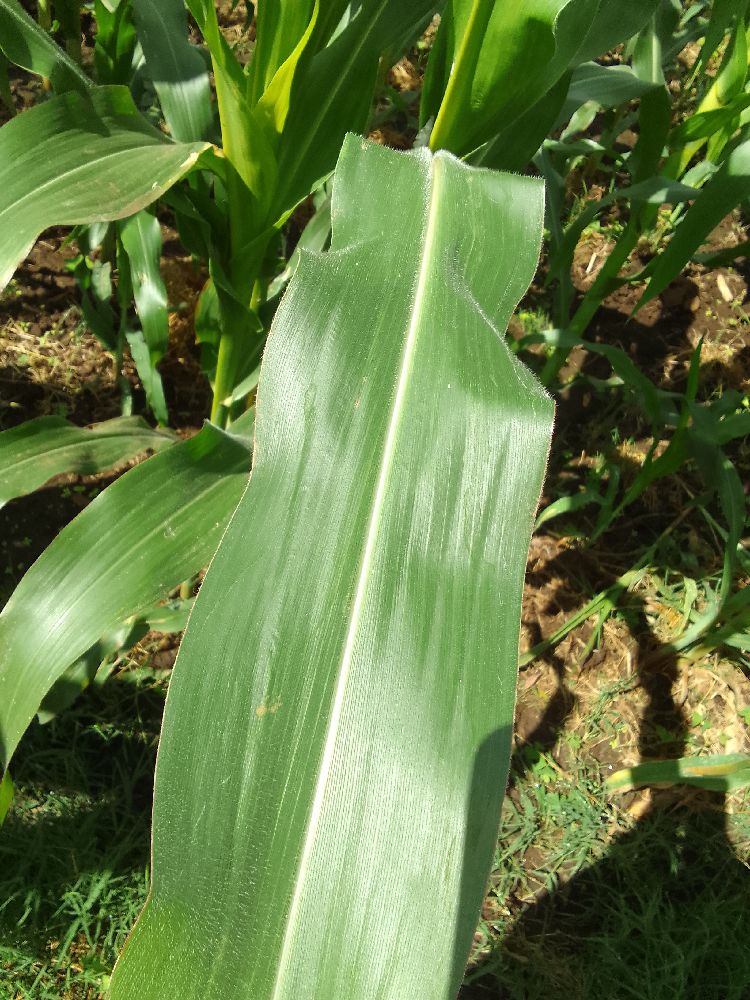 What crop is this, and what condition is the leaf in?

maize, healthy
